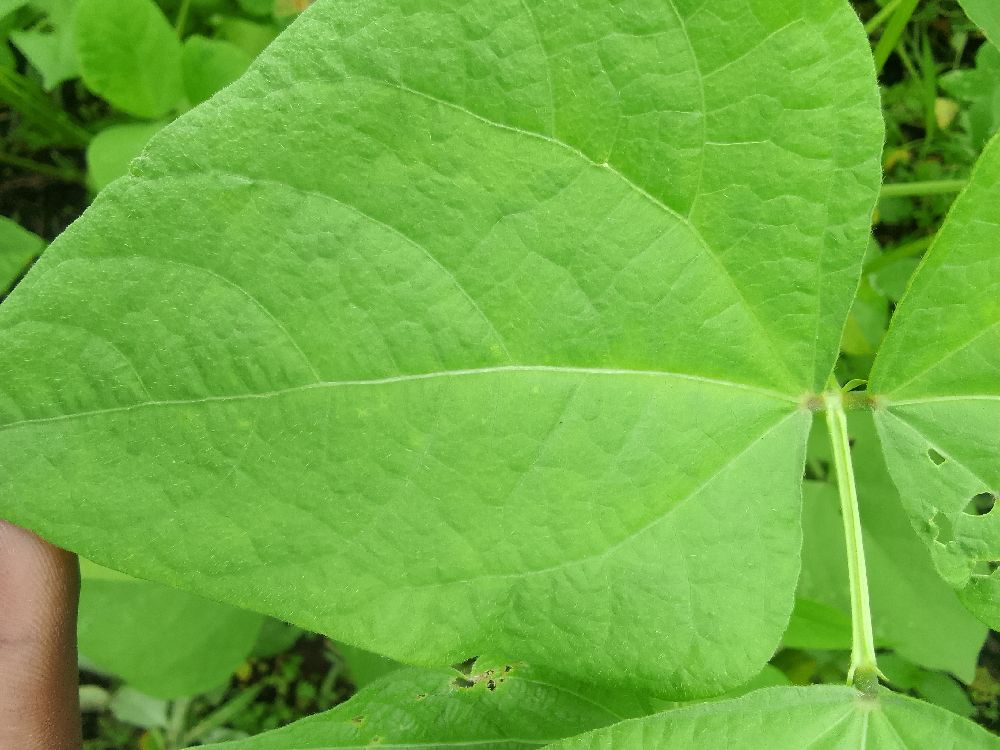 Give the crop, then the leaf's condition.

common bean, healthy
